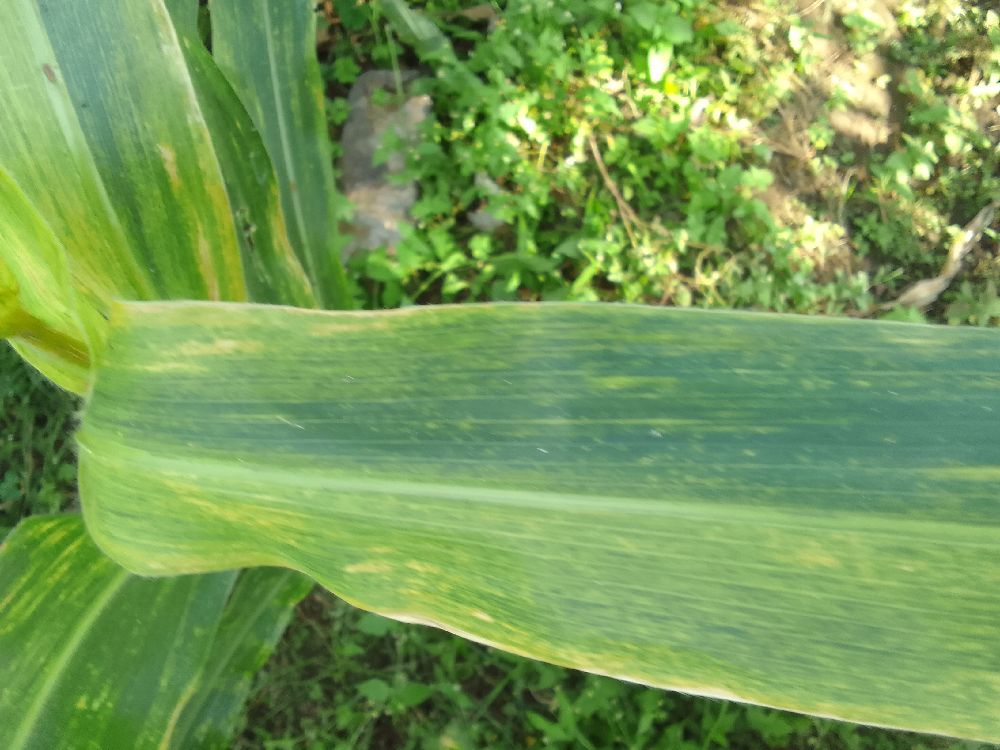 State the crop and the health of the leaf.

maize, maize lethal necrosis
